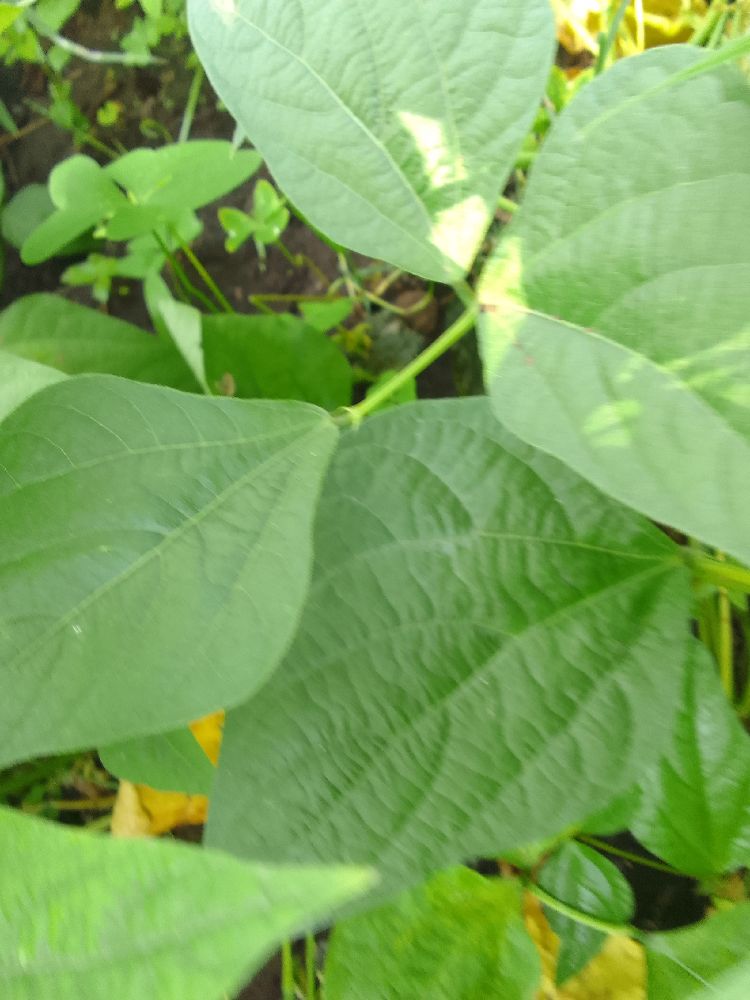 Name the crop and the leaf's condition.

common bean, healthy
